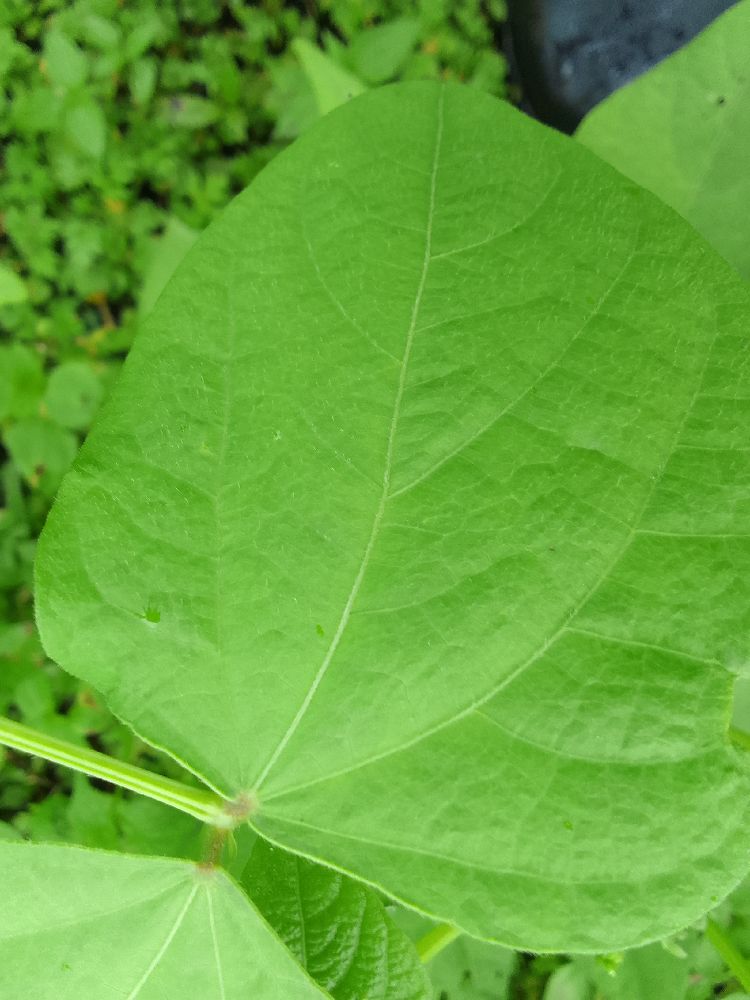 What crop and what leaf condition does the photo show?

common bean, healthy
